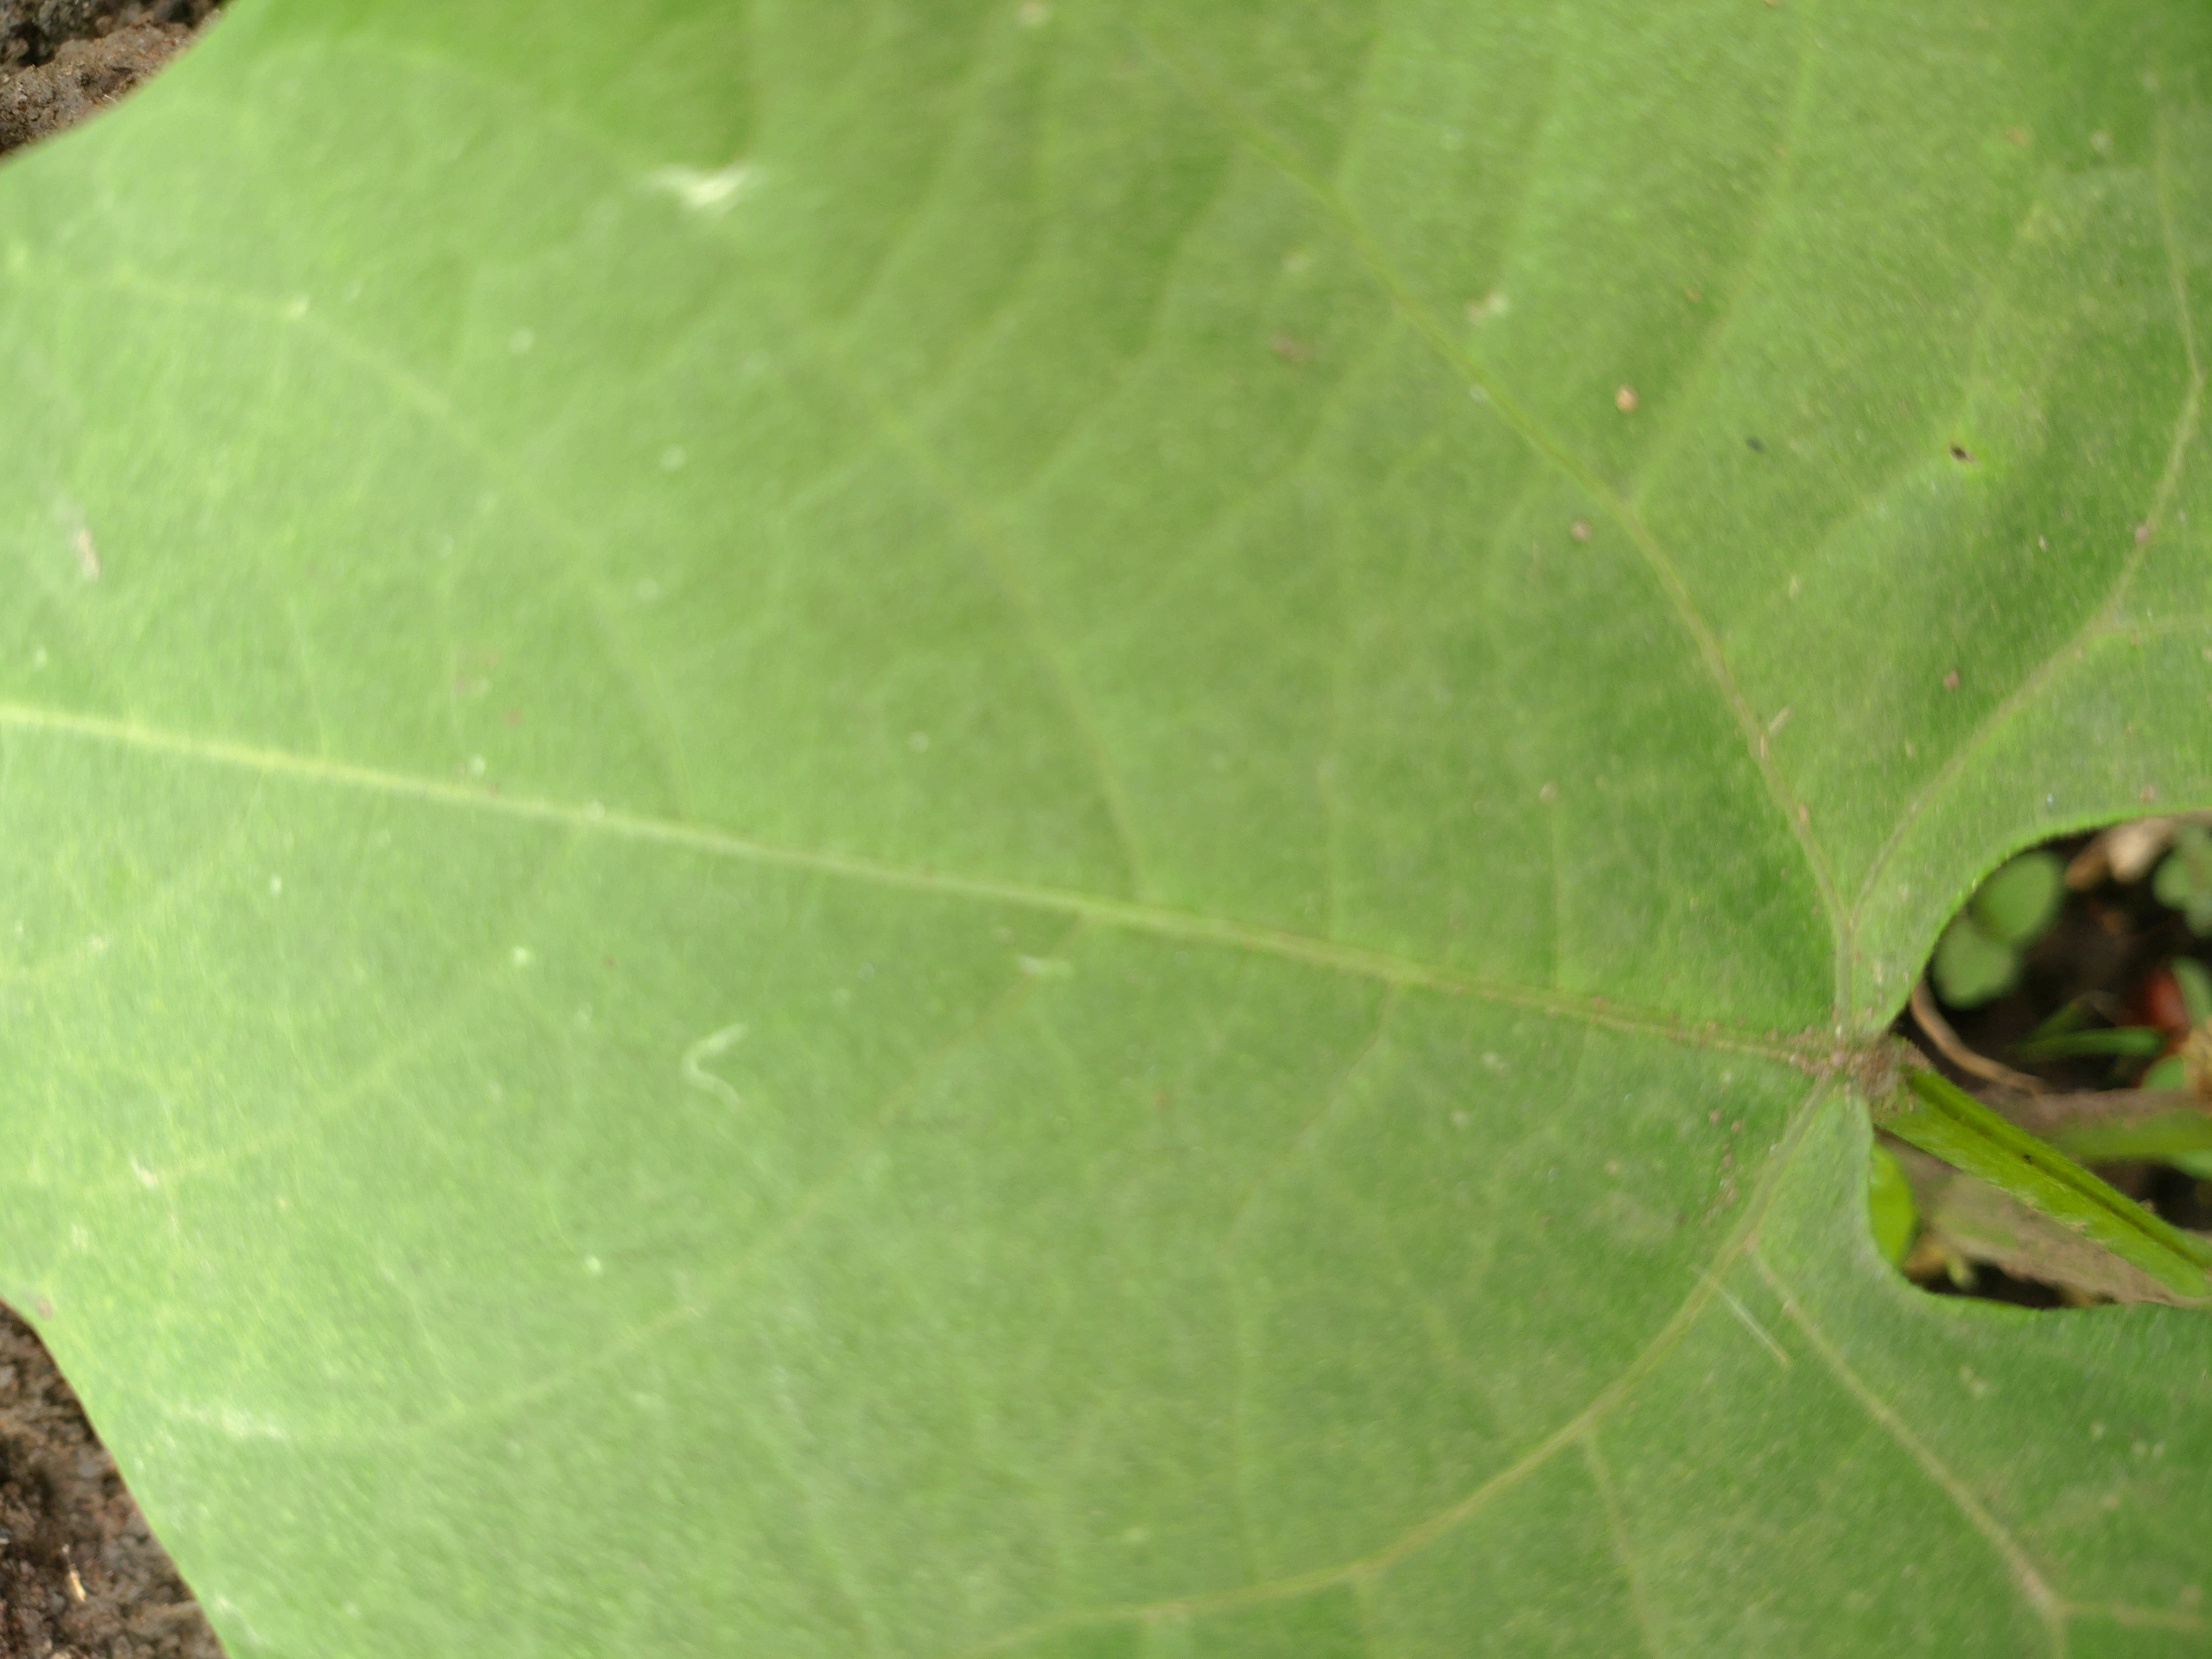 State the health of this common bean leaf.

healthy
